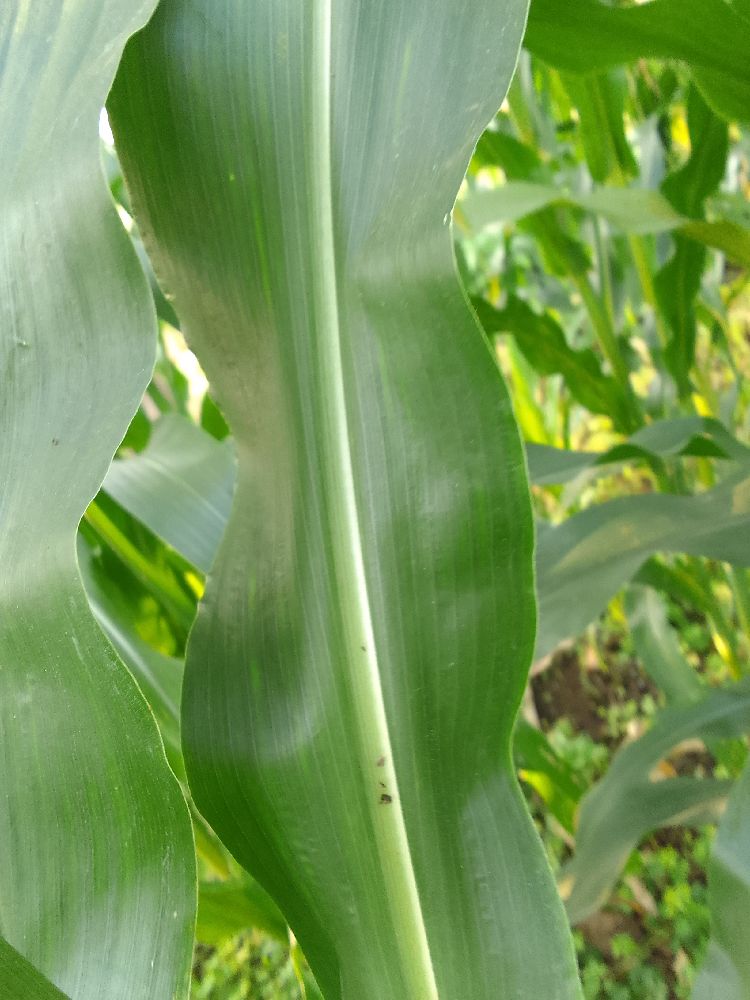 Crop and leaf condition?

maize, healthy
